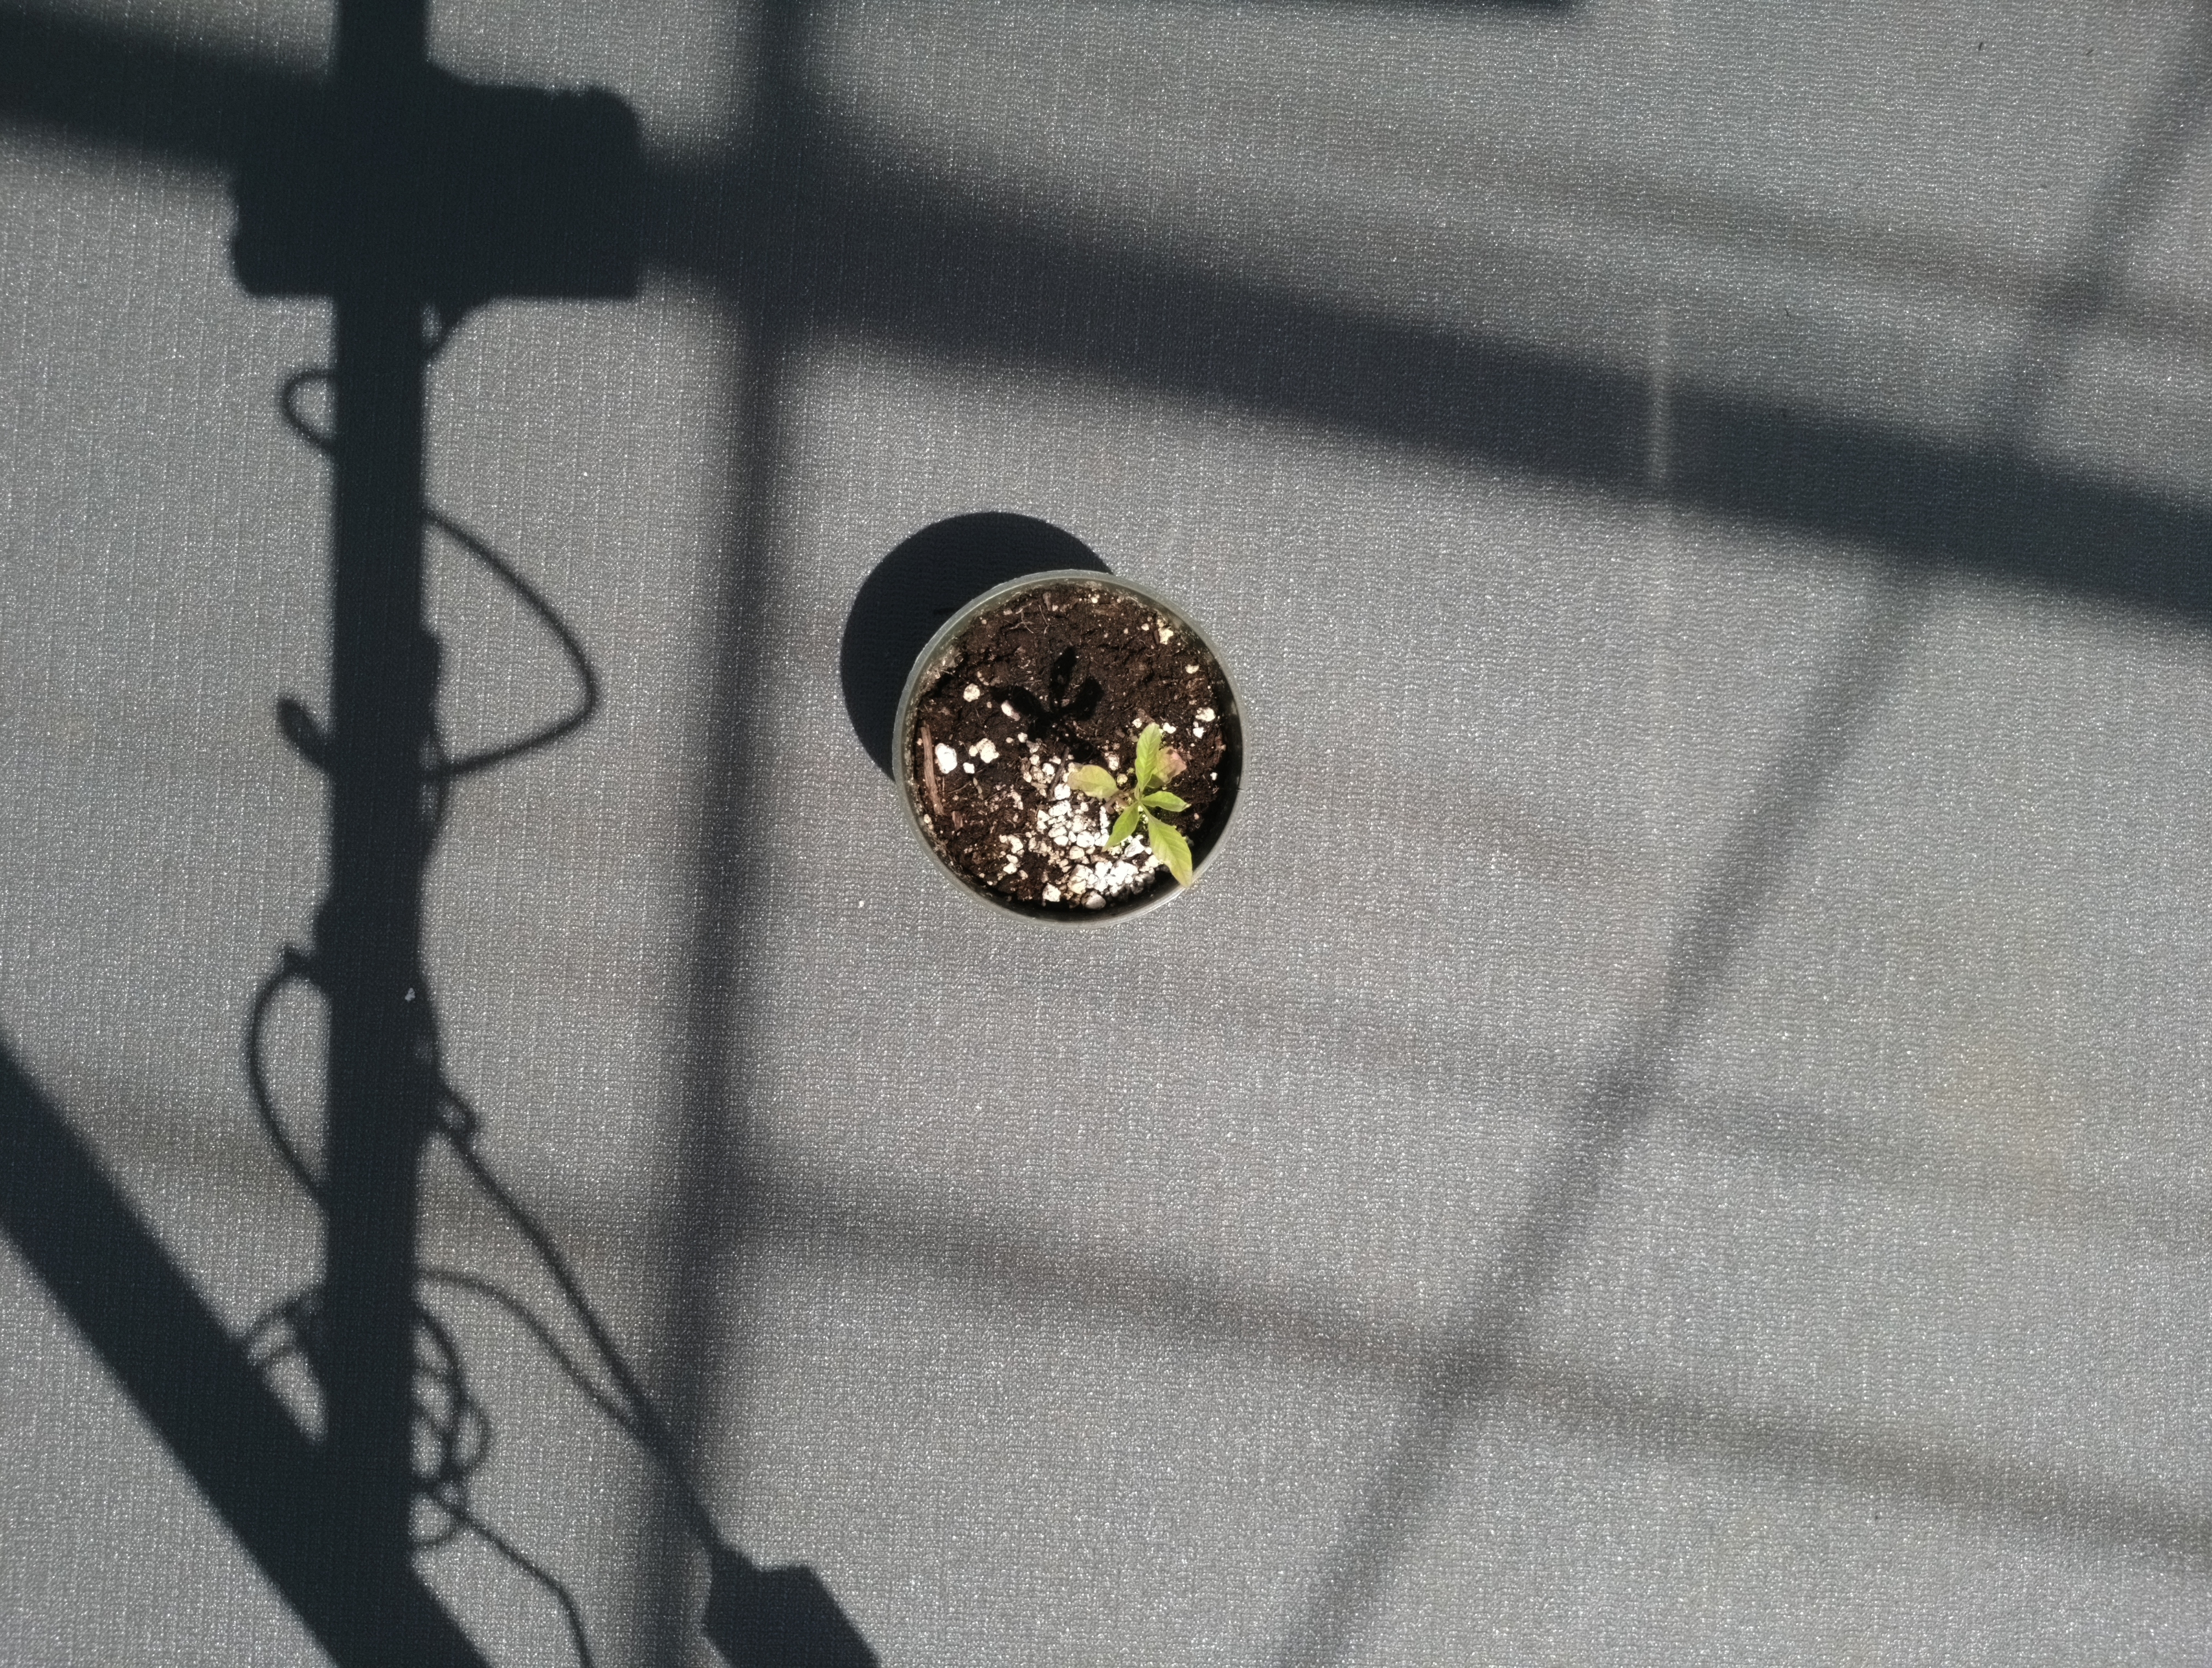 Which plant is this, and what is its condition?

waterhemp, chlorosis only
